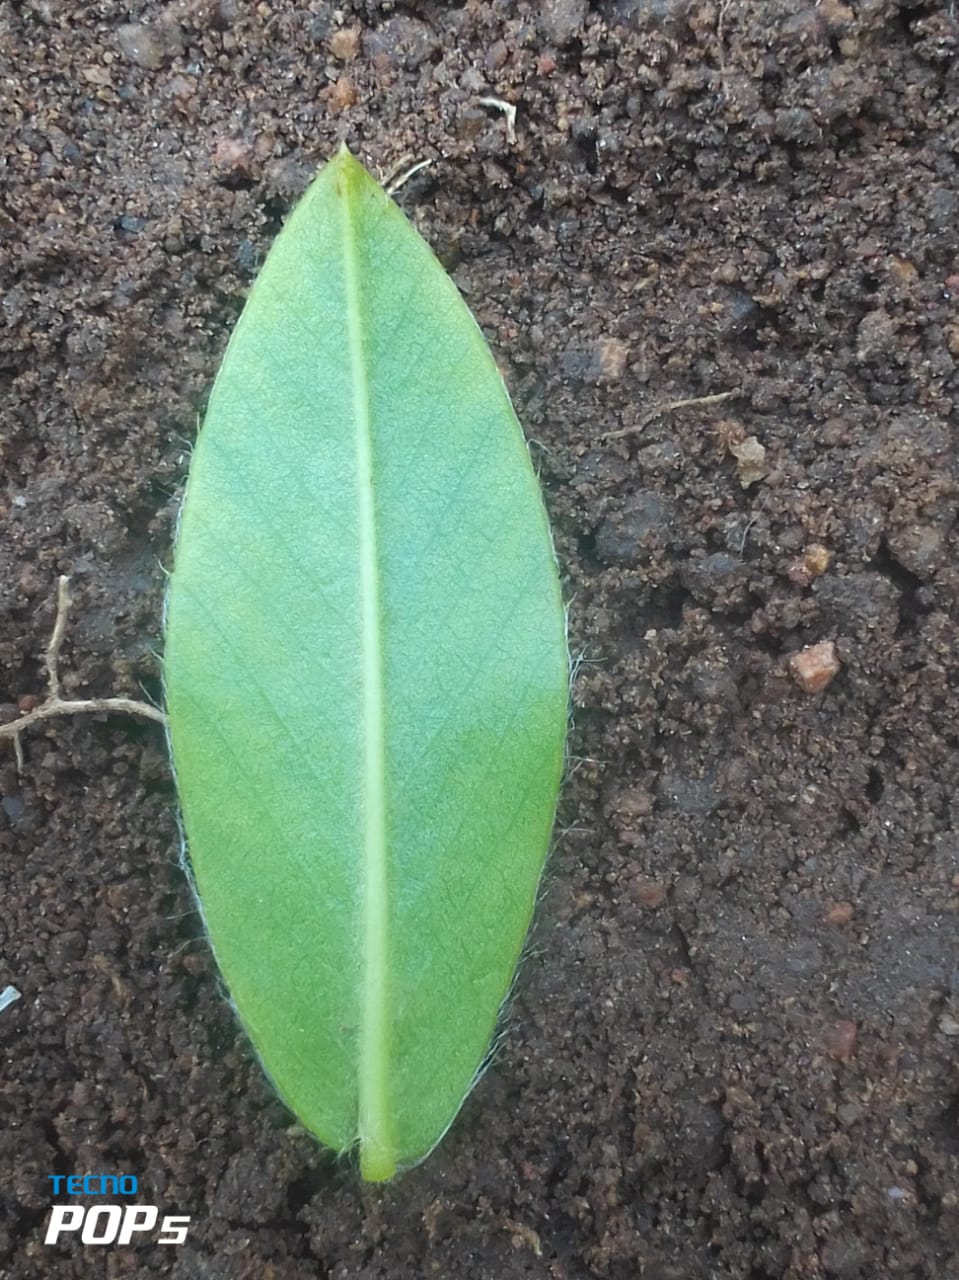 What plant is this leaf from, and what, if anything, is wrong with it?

peanut, healthy leaves
